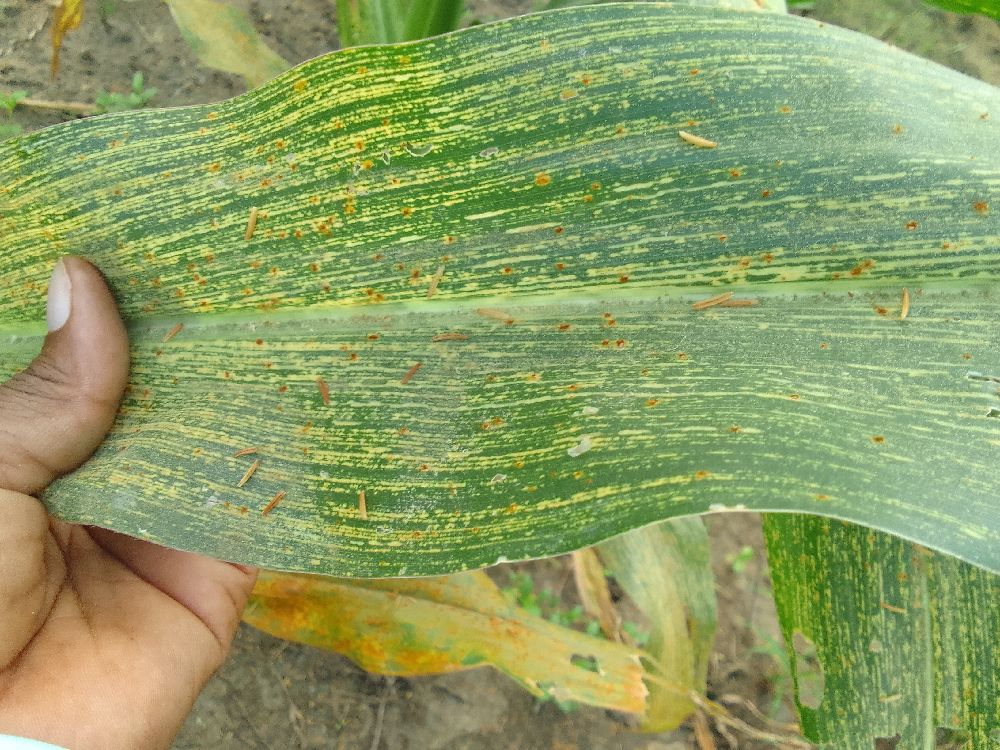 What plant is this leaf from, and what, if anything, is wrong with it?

maize, maize streak virus
